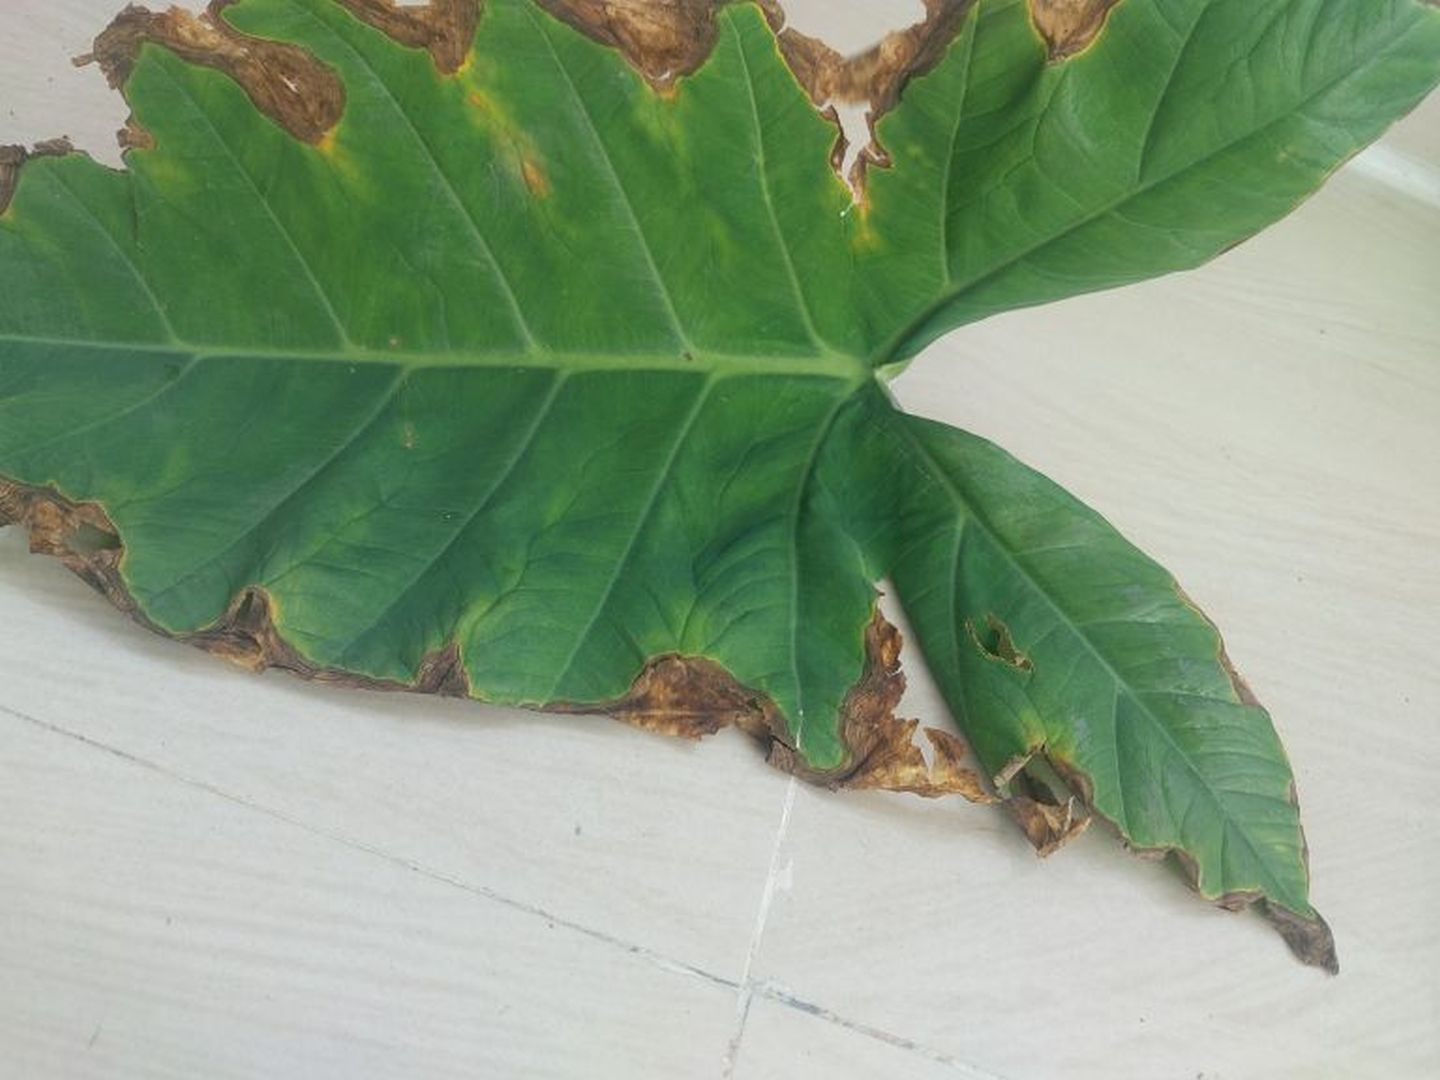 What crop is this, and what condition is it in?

taro, leaf blight
